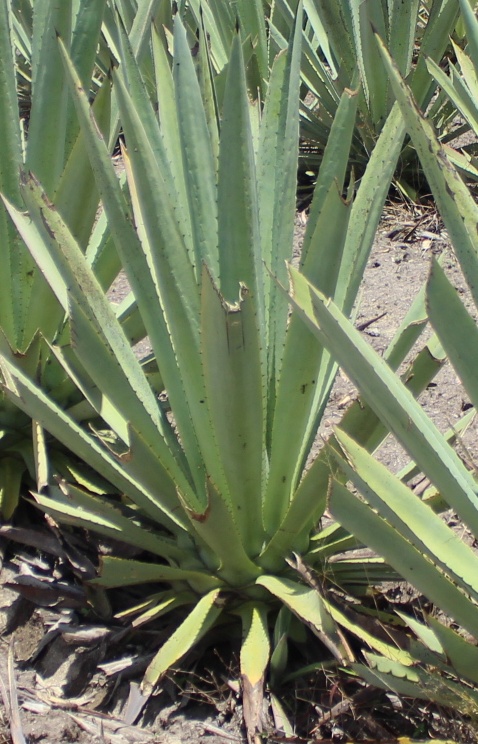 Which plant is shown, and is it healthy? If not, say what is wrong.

agave, yellow
